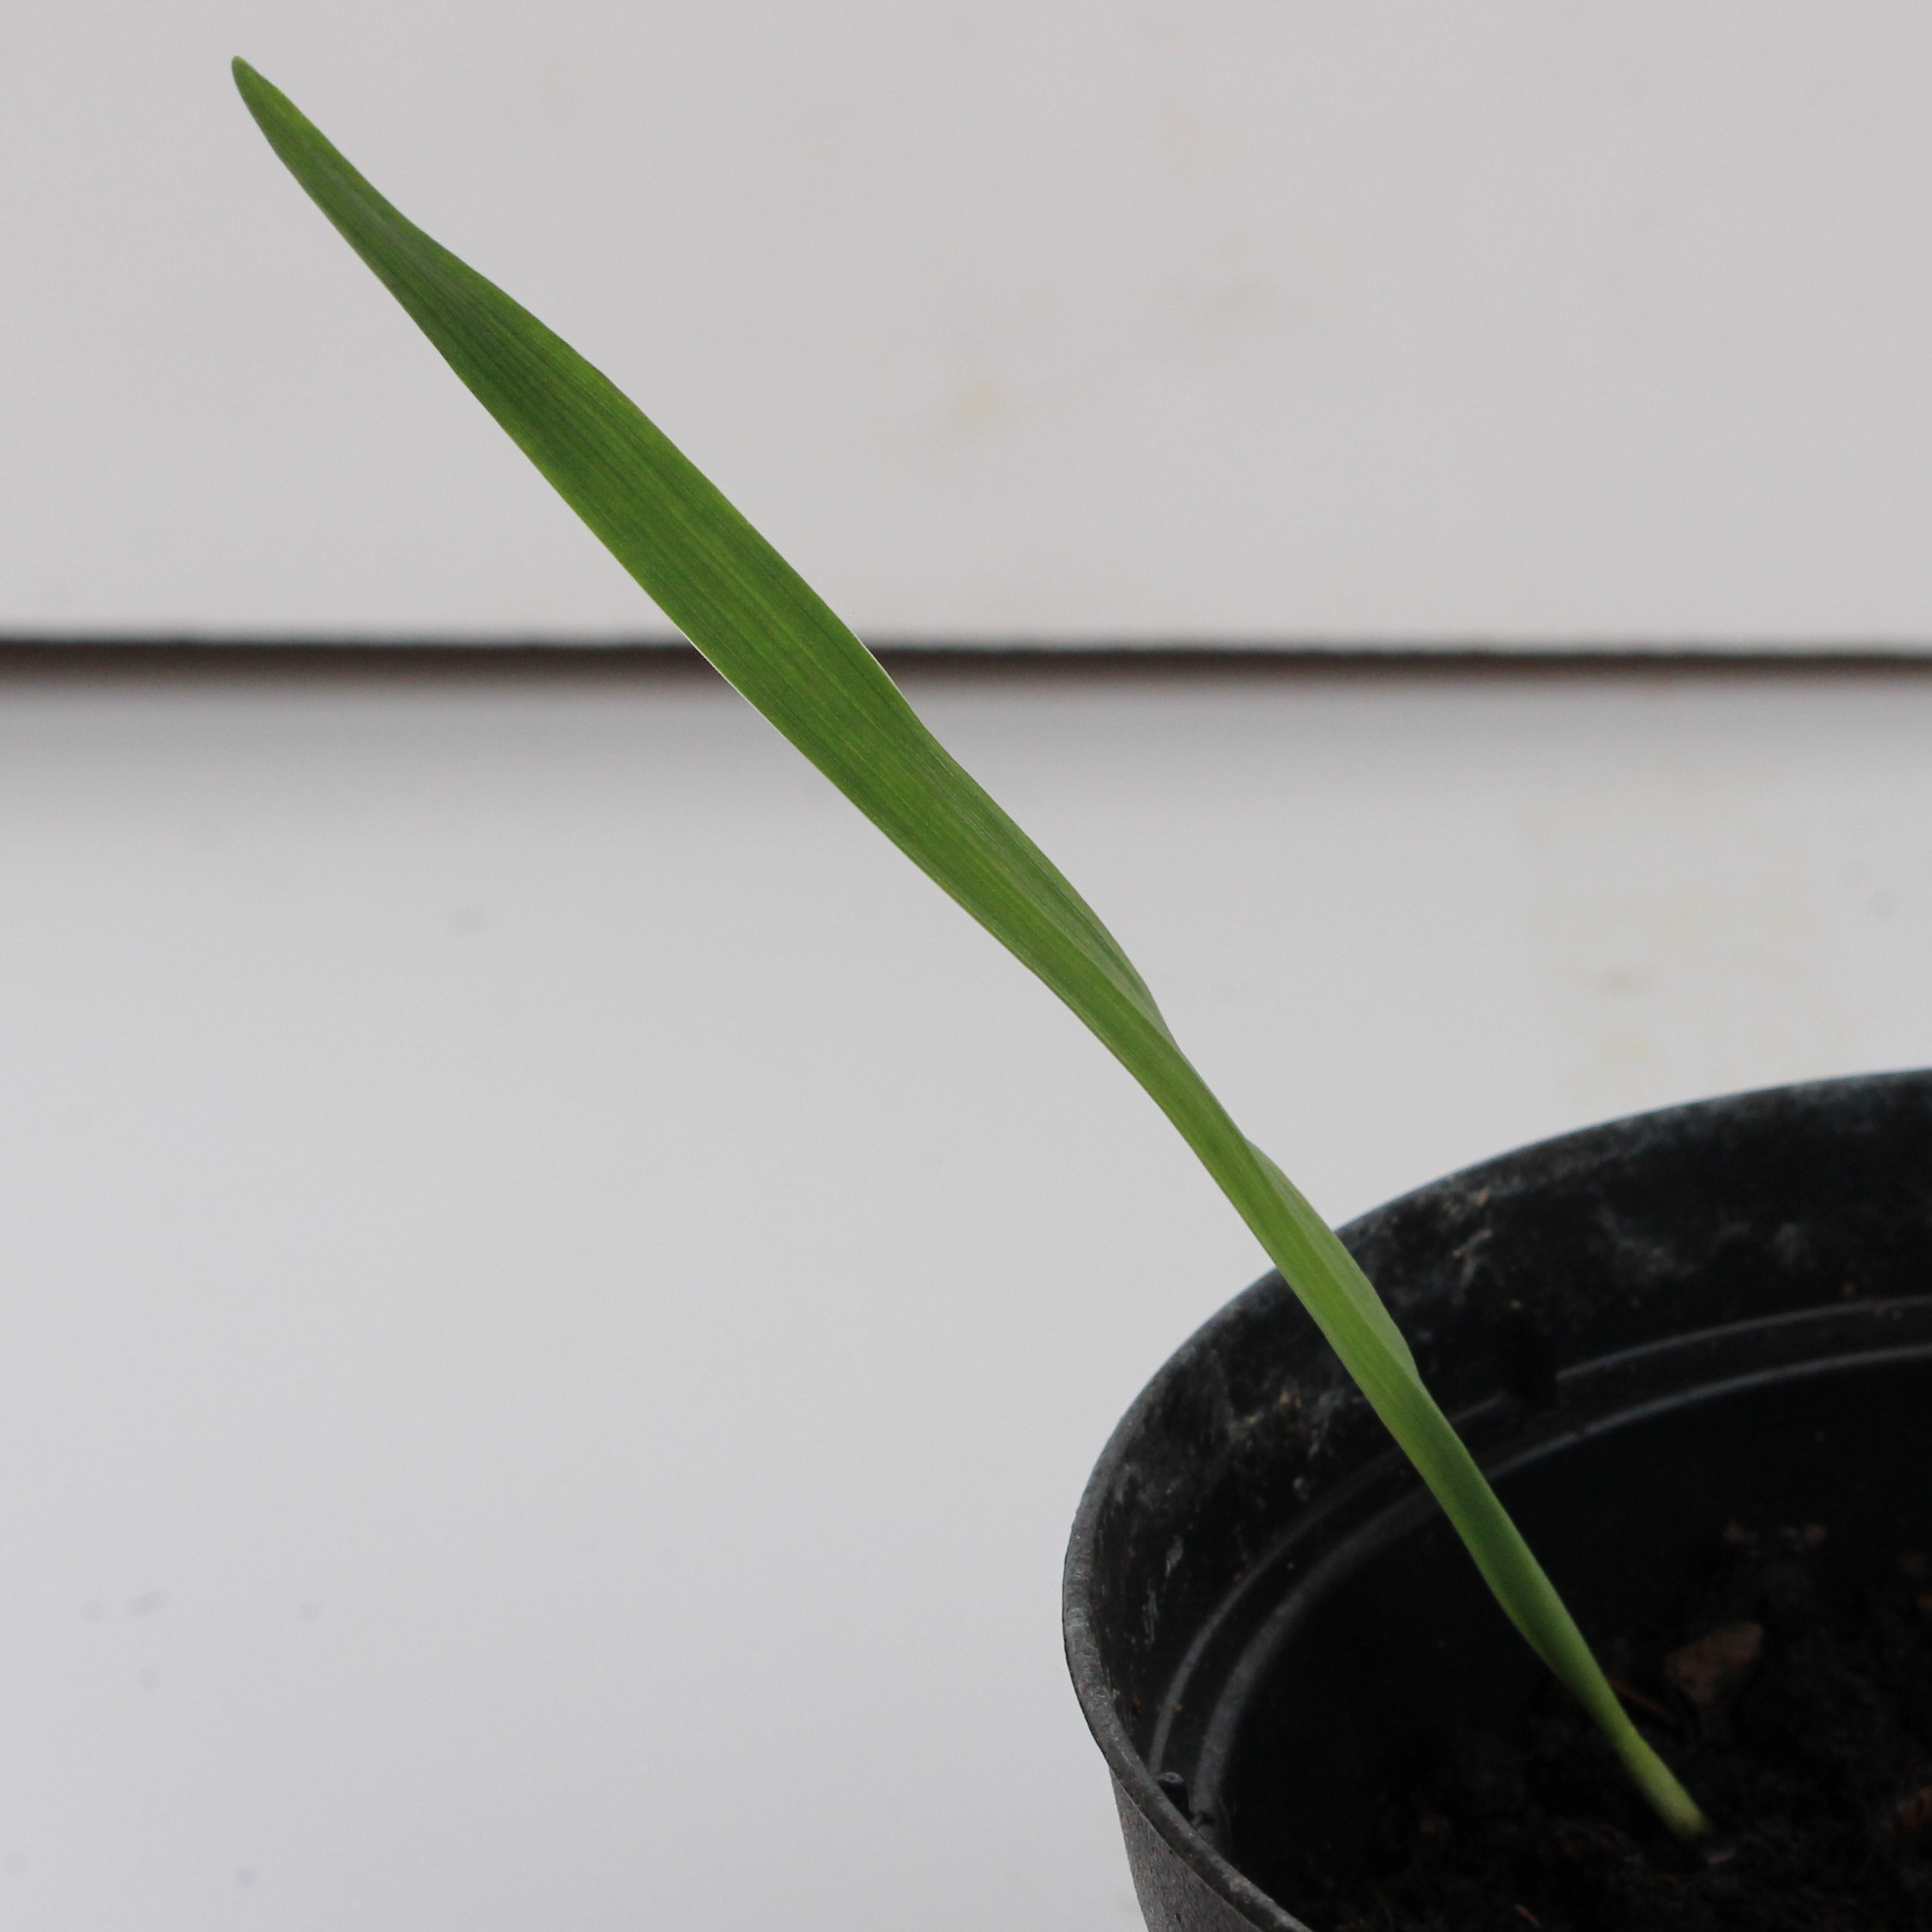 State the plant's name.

Avena sterilis
